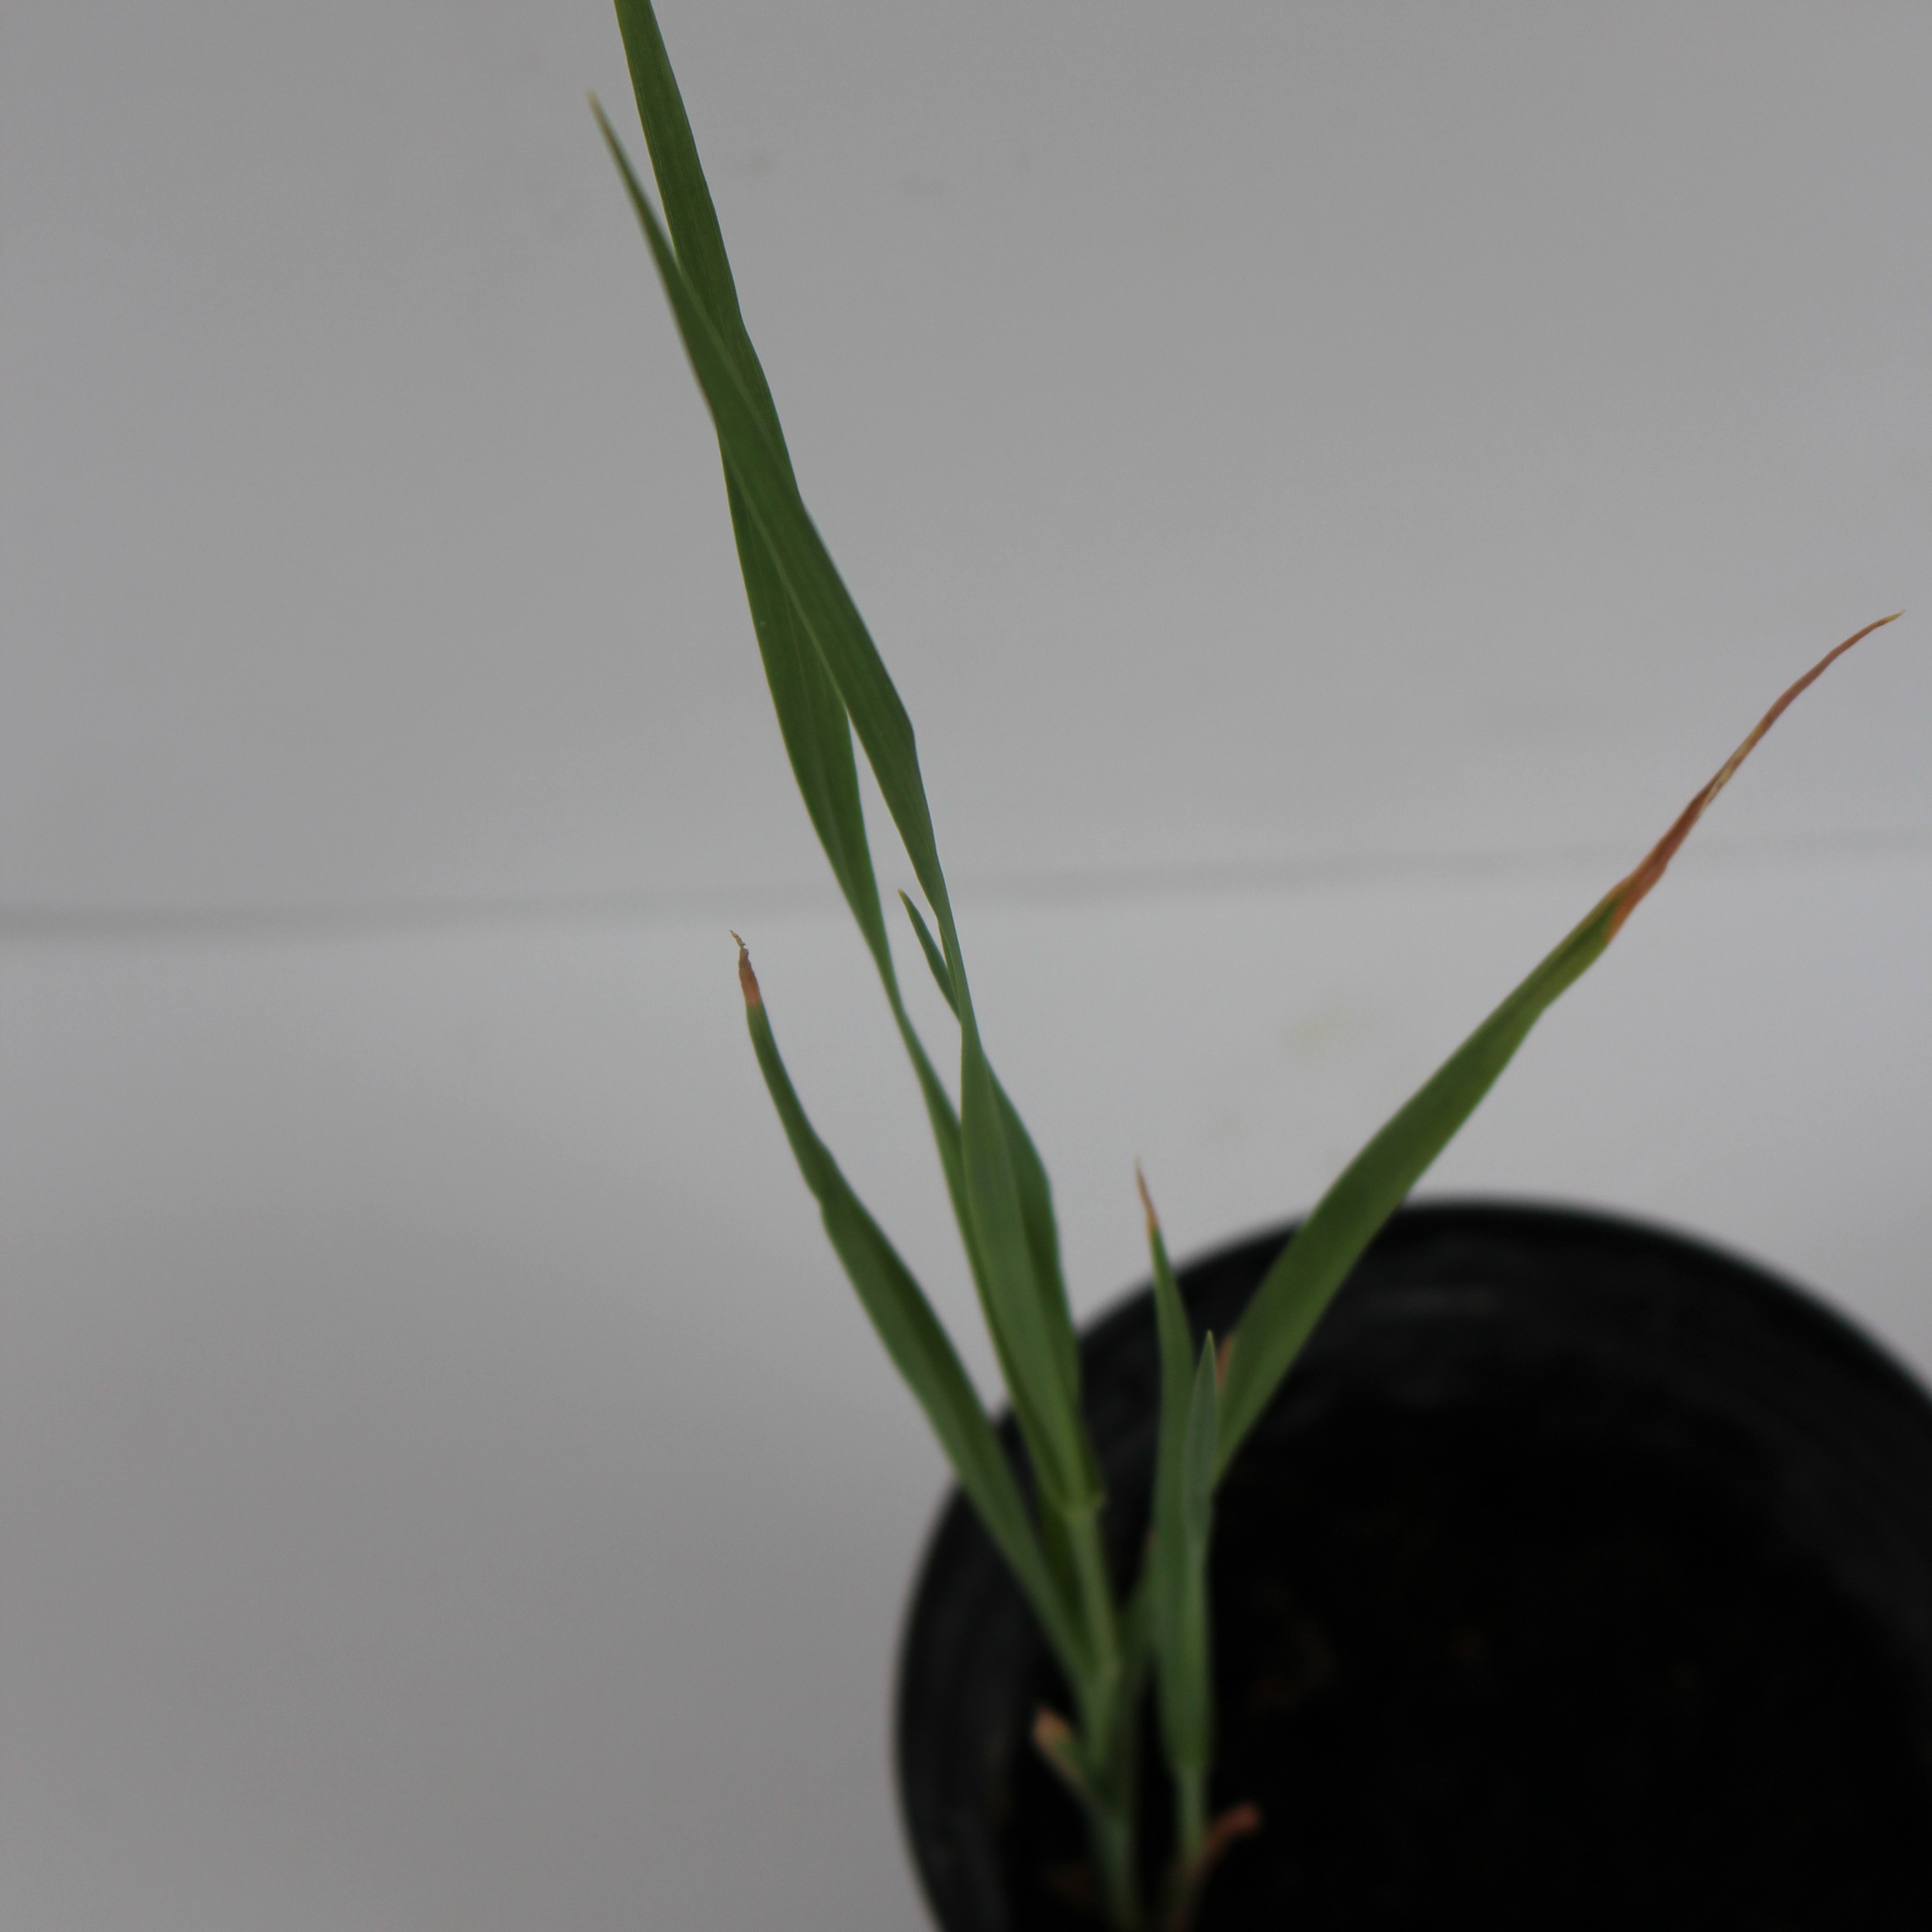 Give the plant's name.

Avena sterilis
